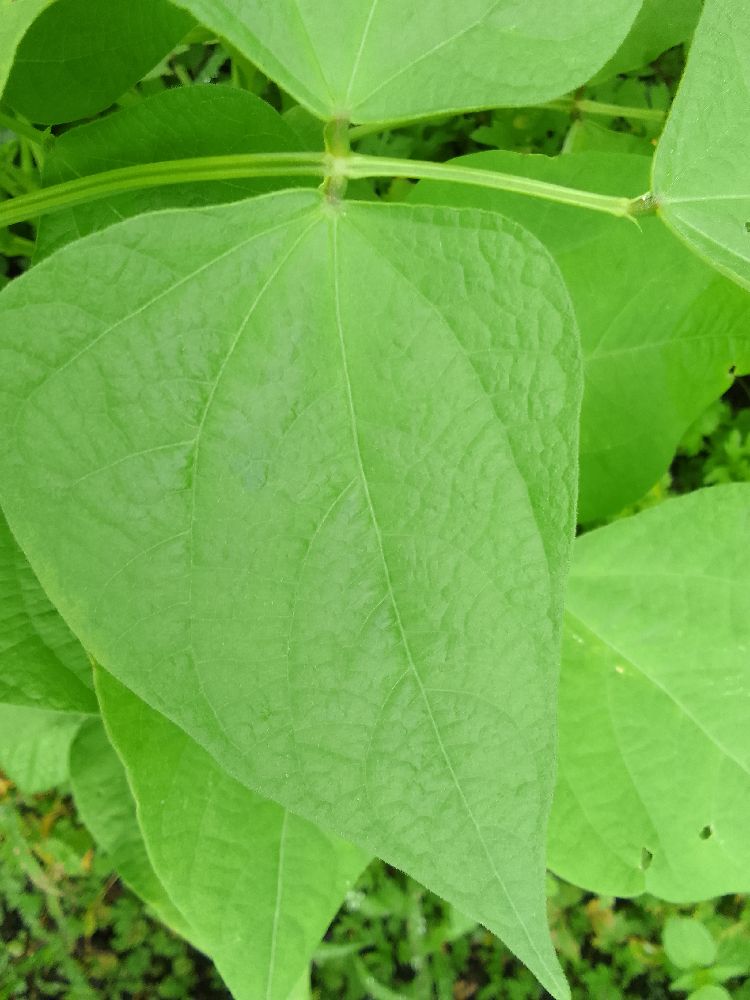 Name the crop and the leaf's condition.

maize, healthy
